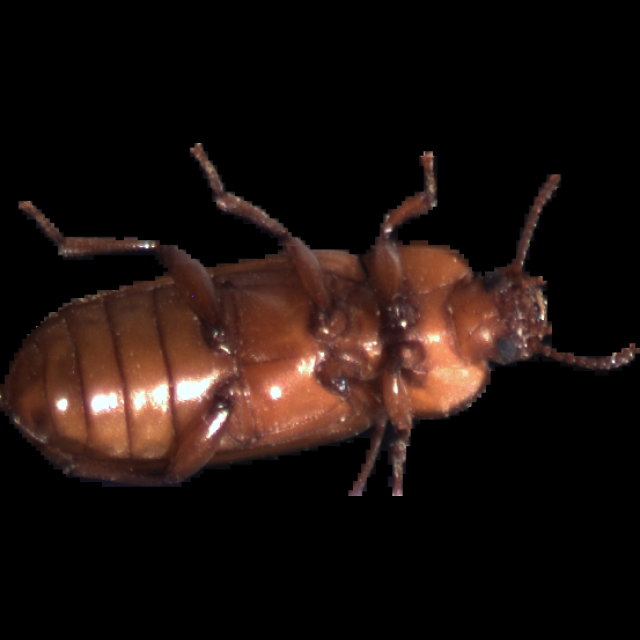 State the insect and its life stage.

mealworm beetle
